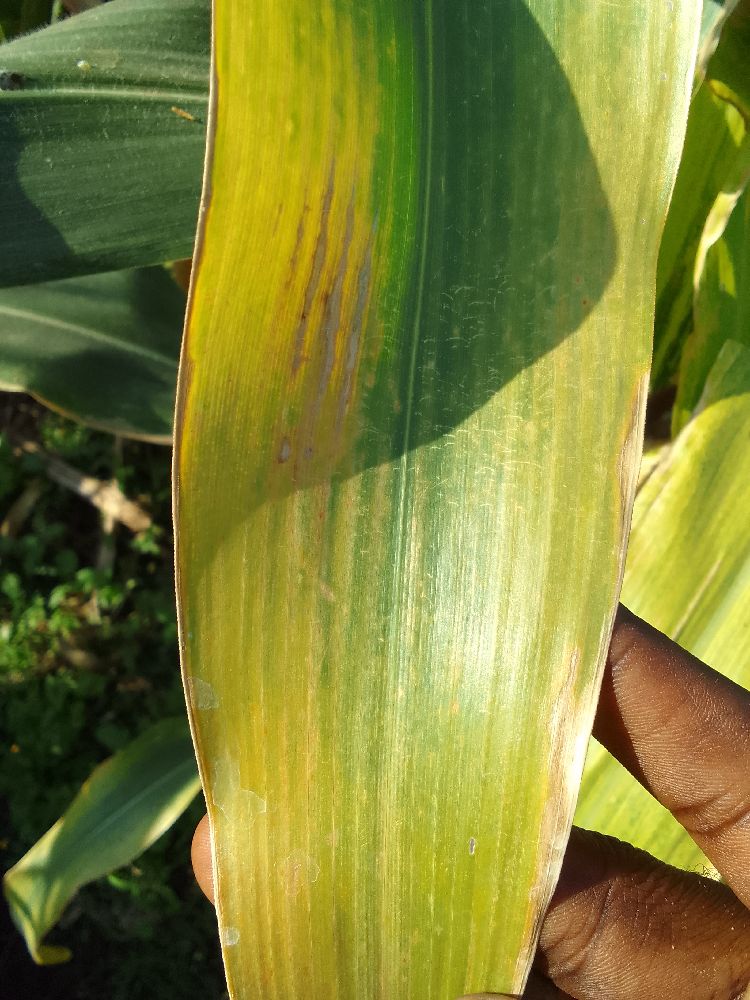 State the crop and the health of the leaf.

maize, maize lethal necrosis
